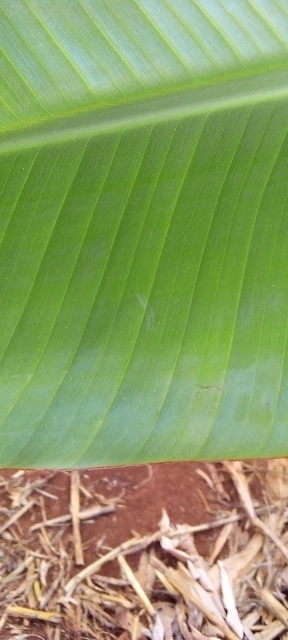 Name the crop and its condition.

banana, healthy
